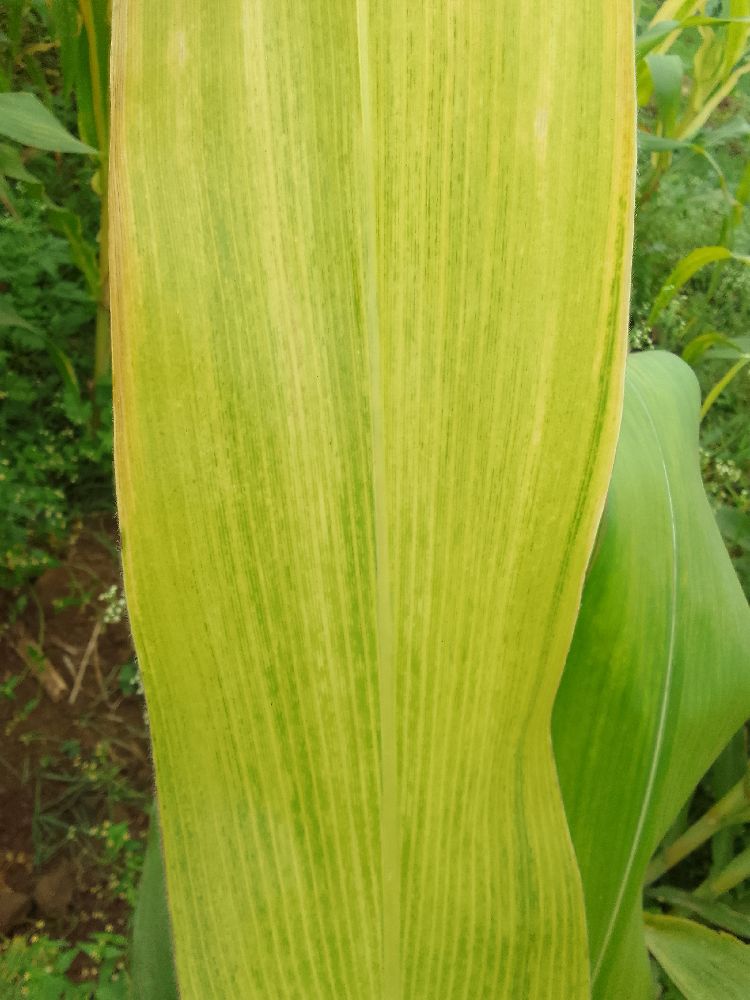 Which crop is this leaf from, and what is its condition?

maize, maize lethal necrosis
